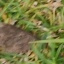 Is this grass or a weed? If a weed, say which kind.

grass
